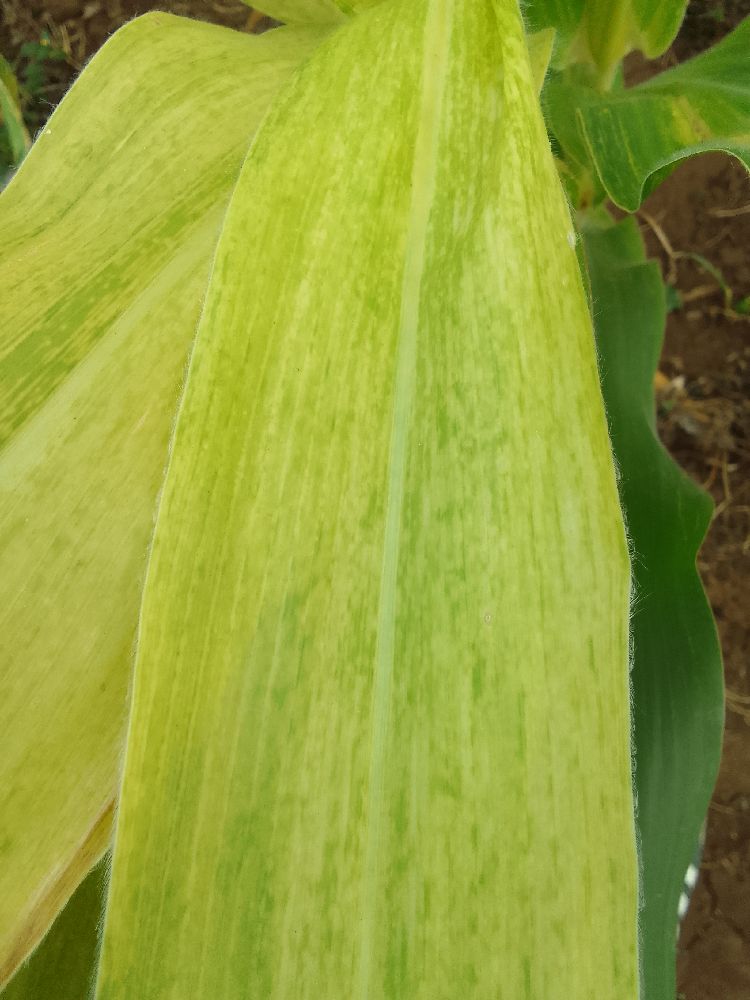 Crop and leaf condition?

maize, maize lethal necrosis
